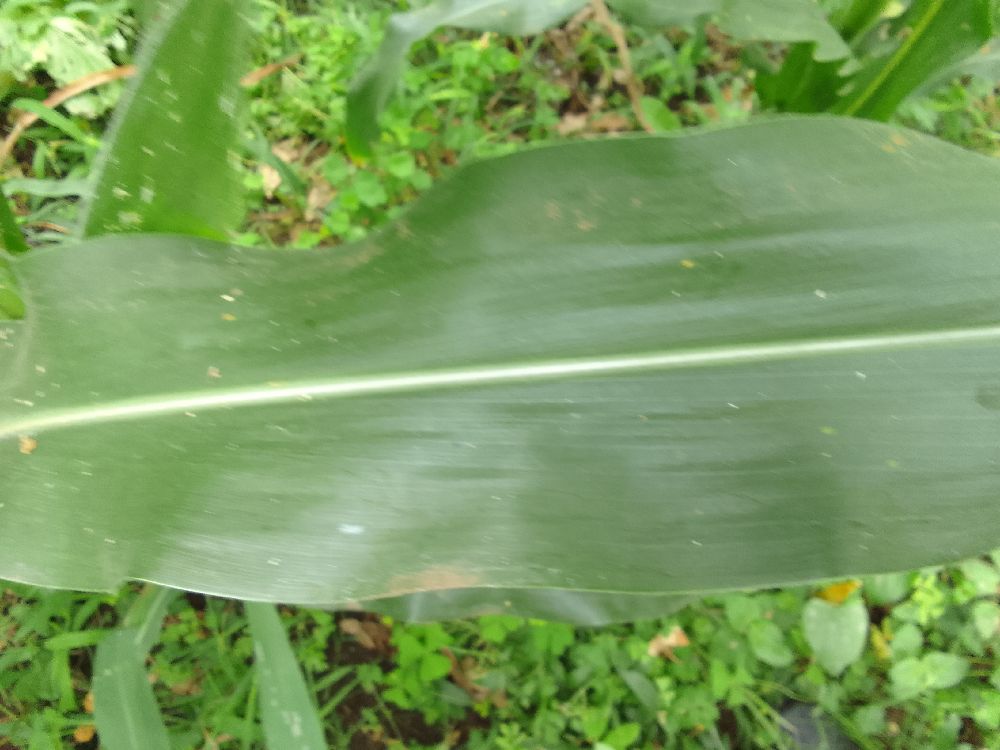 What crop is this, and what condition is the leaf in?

maize, healthy
